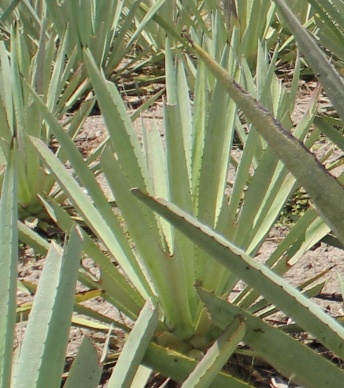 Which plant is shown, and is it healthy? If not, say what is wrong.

agave, yellow
